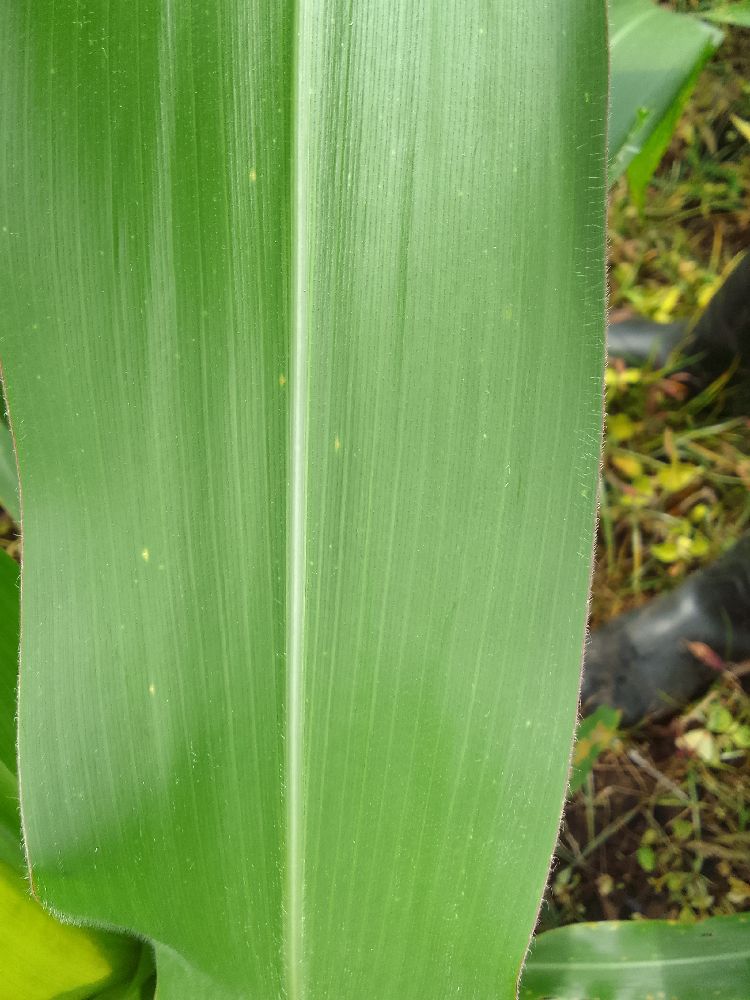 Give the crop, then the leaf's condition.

maize, healthy
